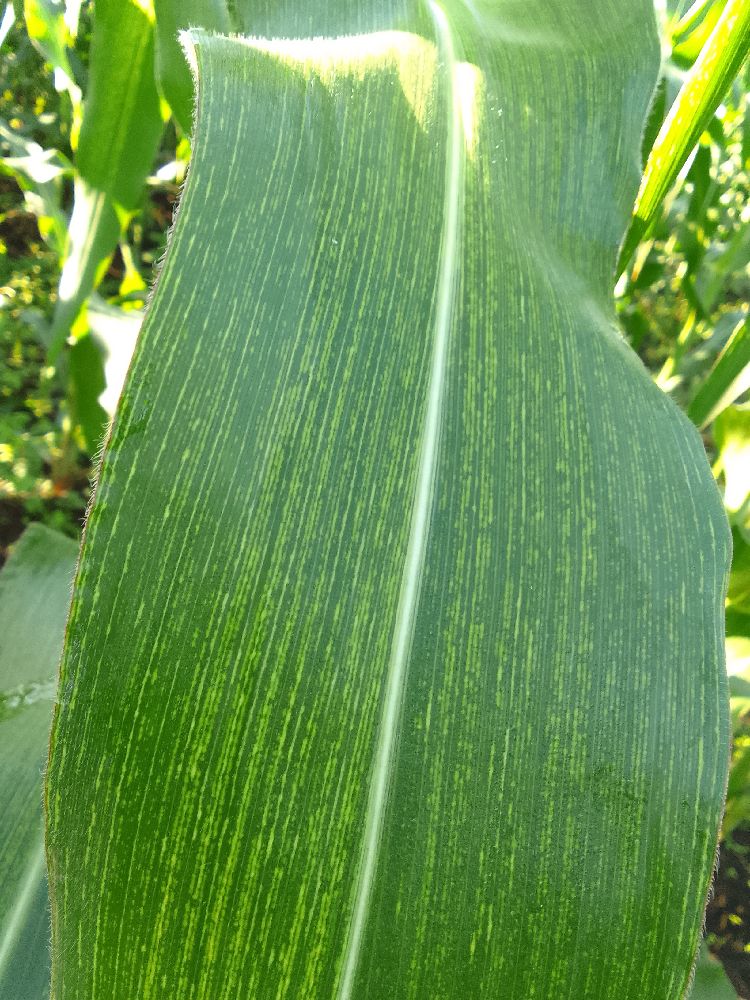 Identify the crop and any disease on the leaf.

maize, maize streak virus
